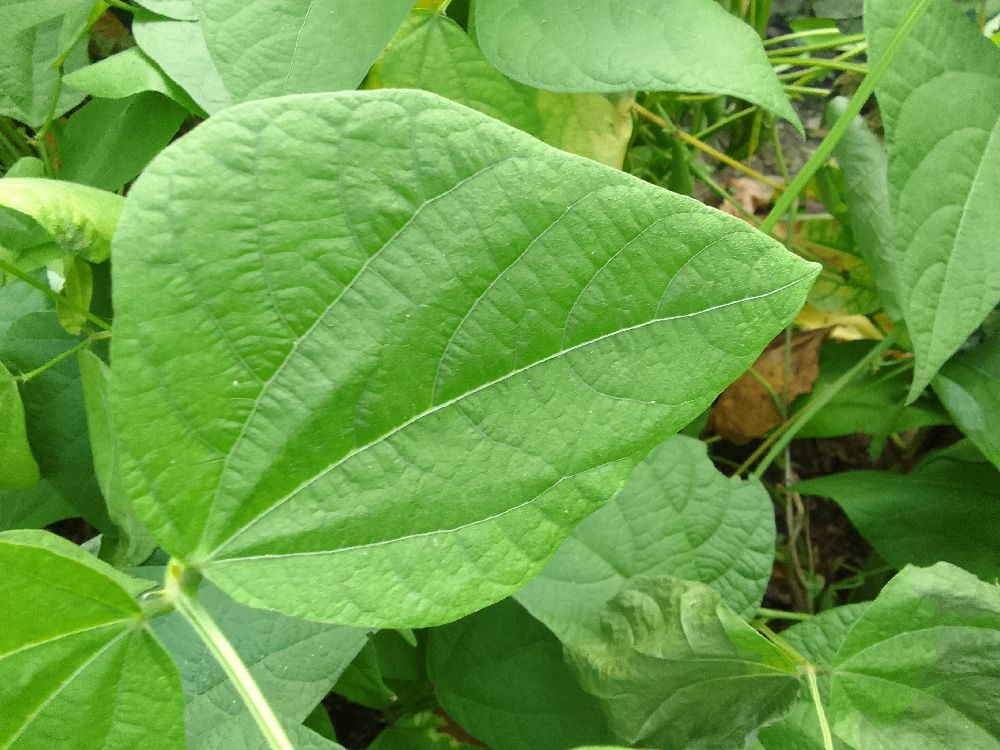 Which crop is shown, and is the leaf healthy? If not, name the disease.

common bean, healthy
